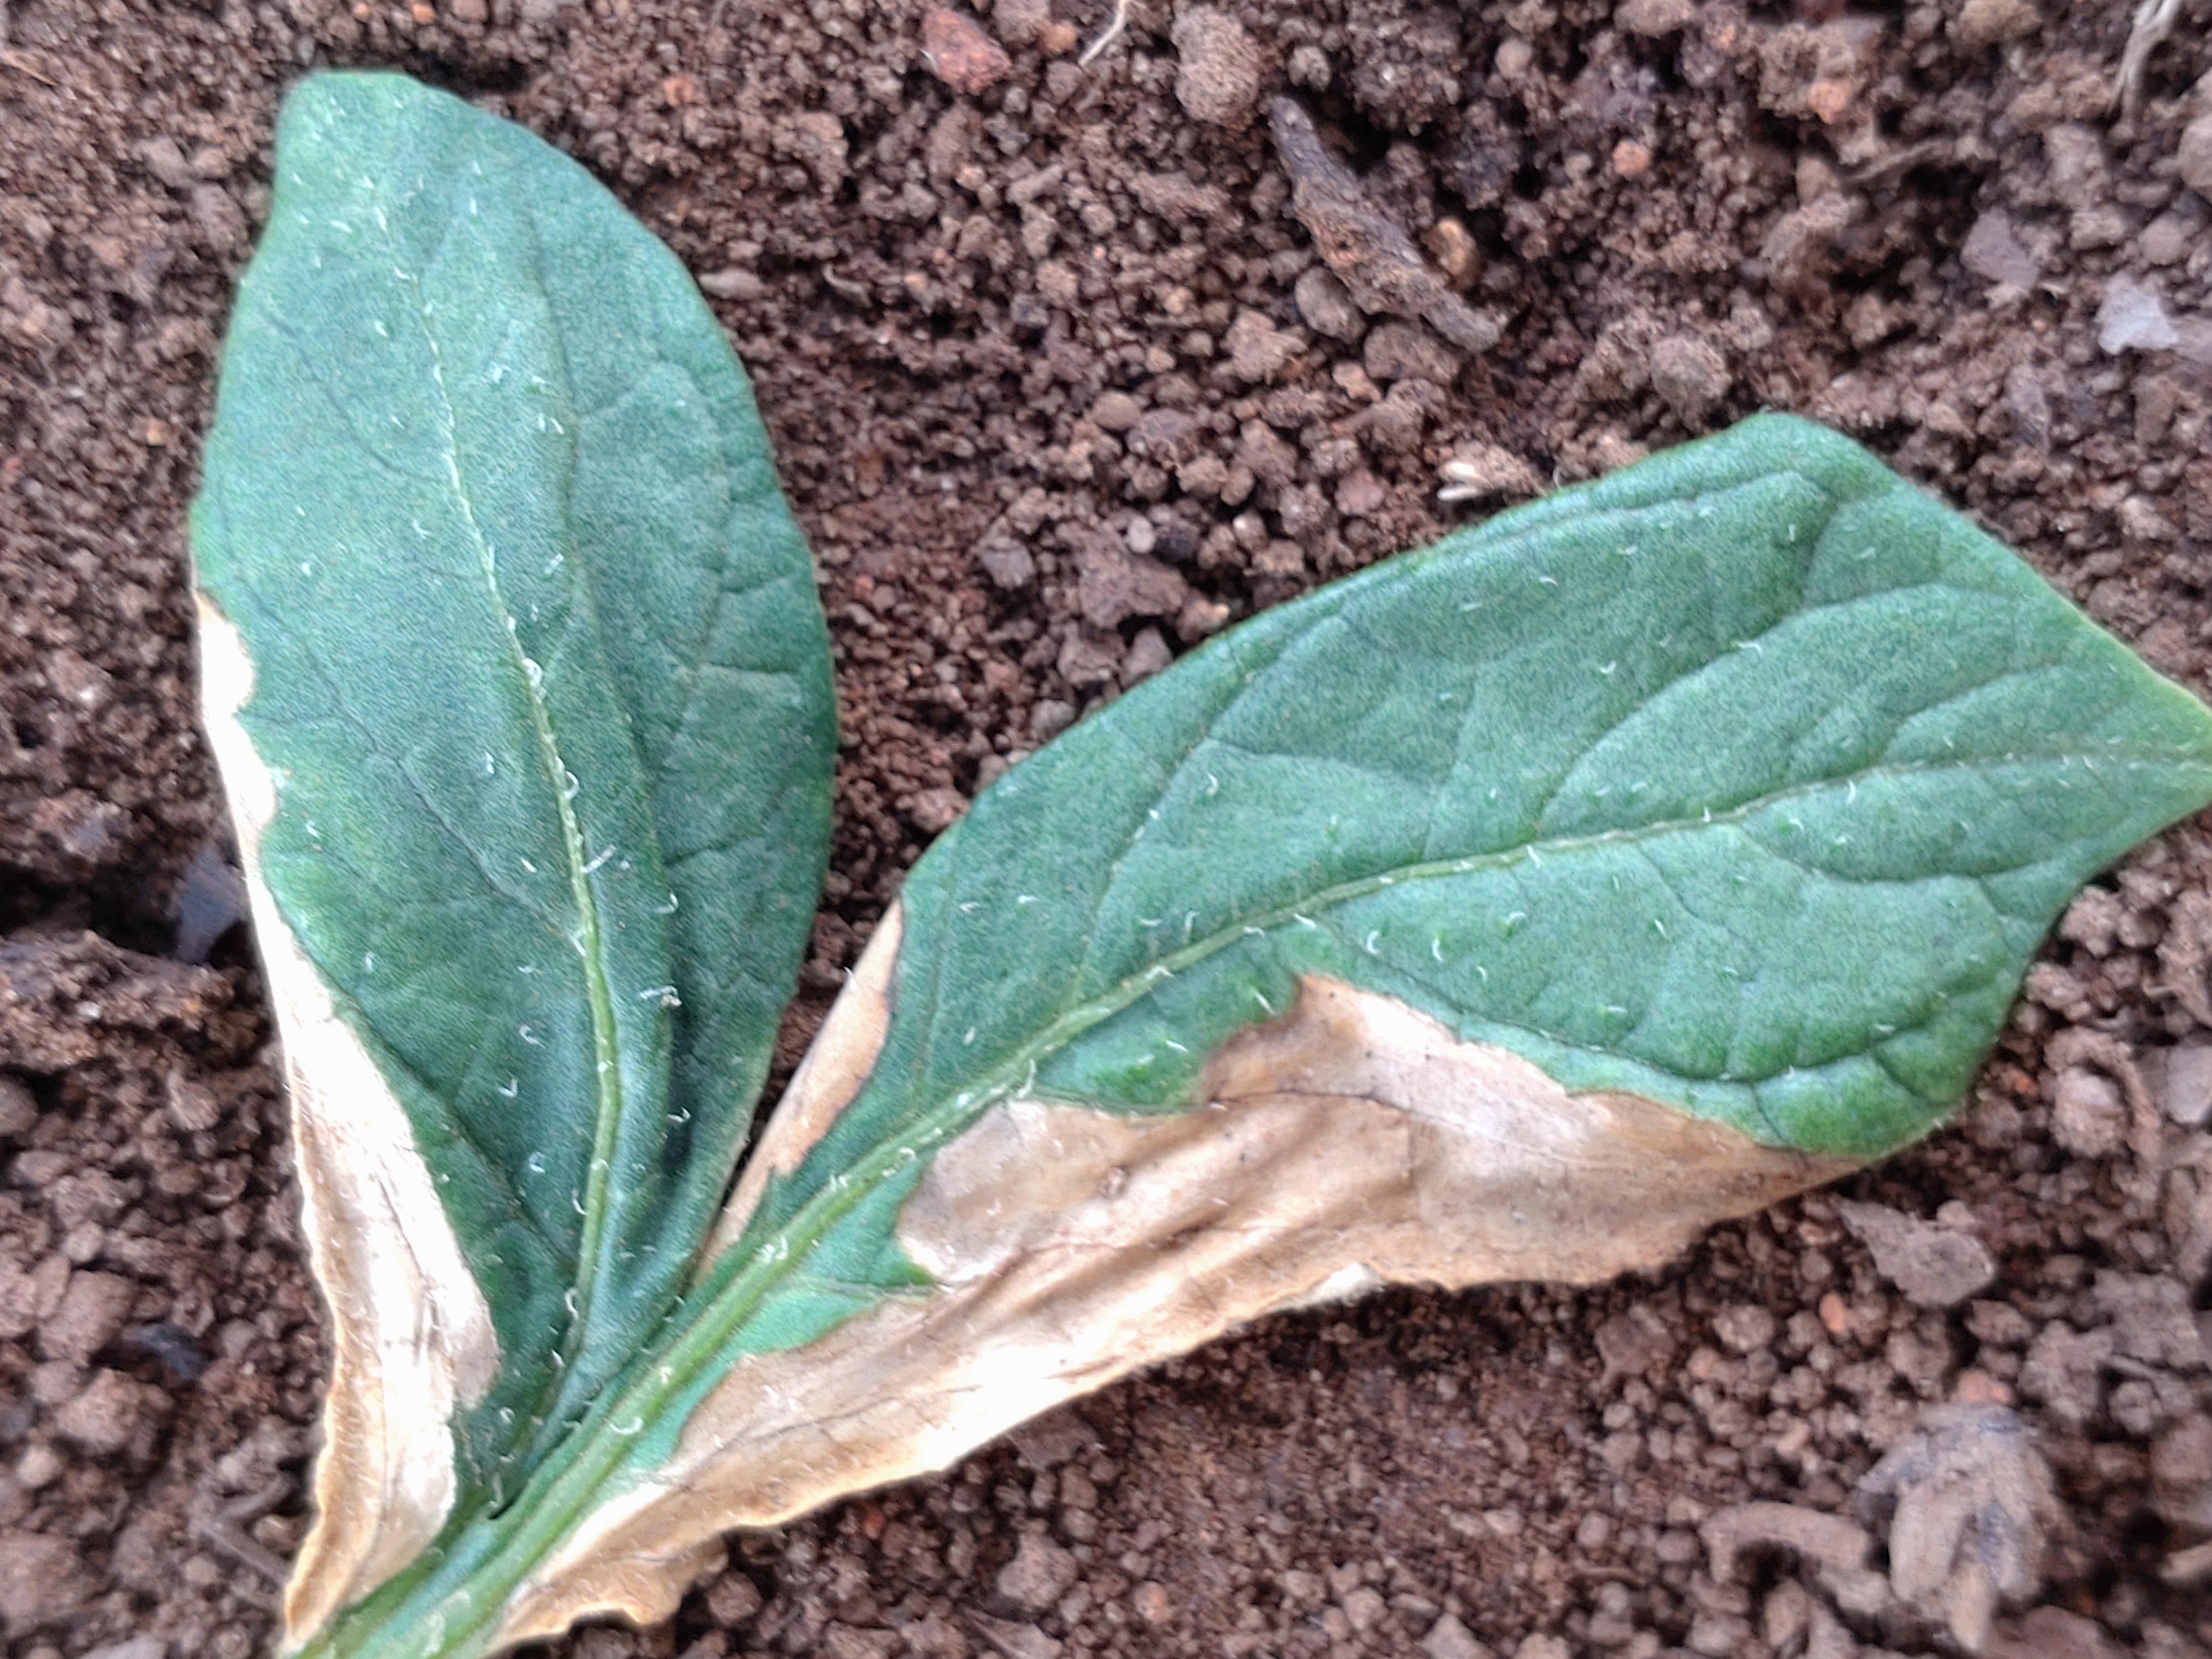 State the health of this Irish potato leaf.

early blight
